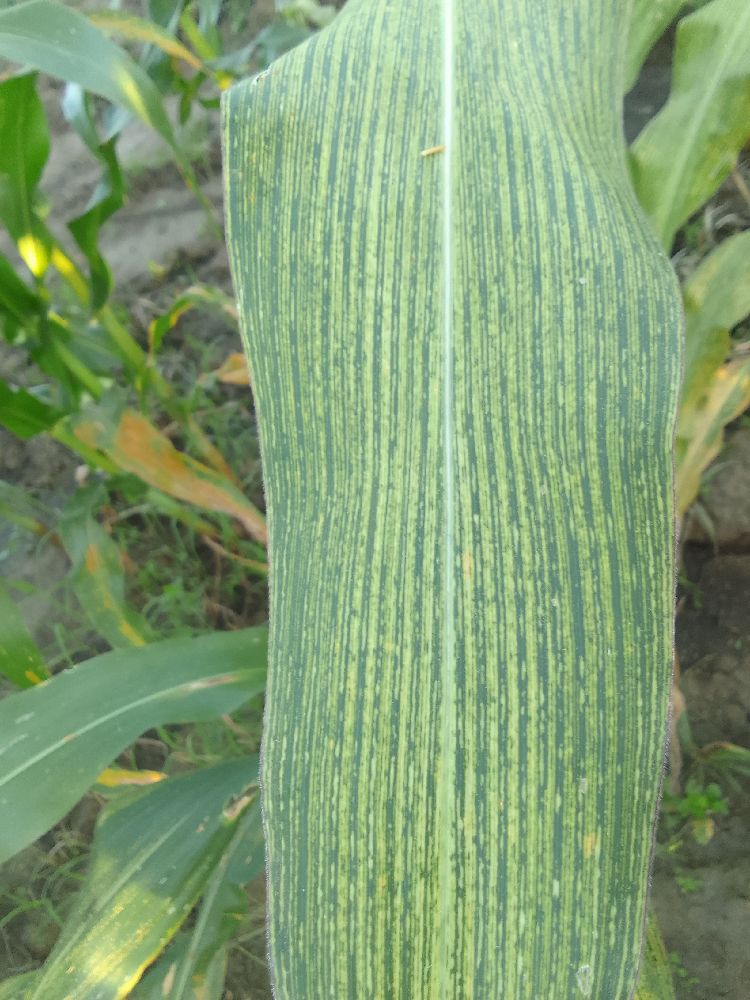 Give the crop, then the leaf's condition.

maize, maize streak virus
